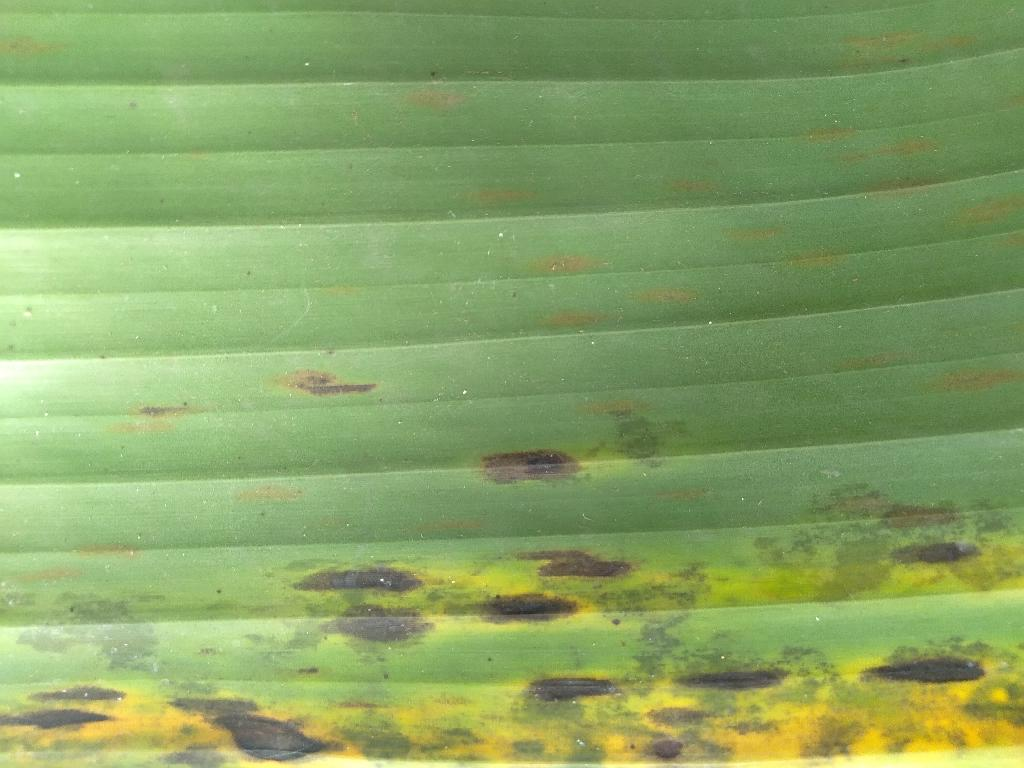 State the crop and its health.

banana, black sigatoka
